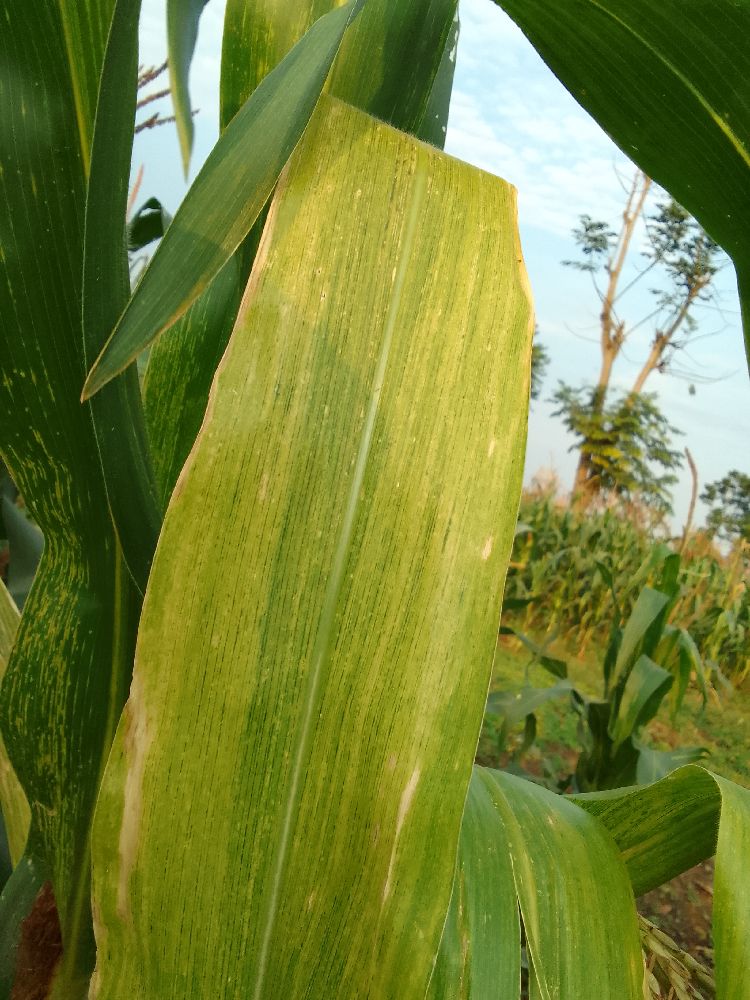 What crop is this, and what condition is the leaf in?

maize, maize lethal necrosis
